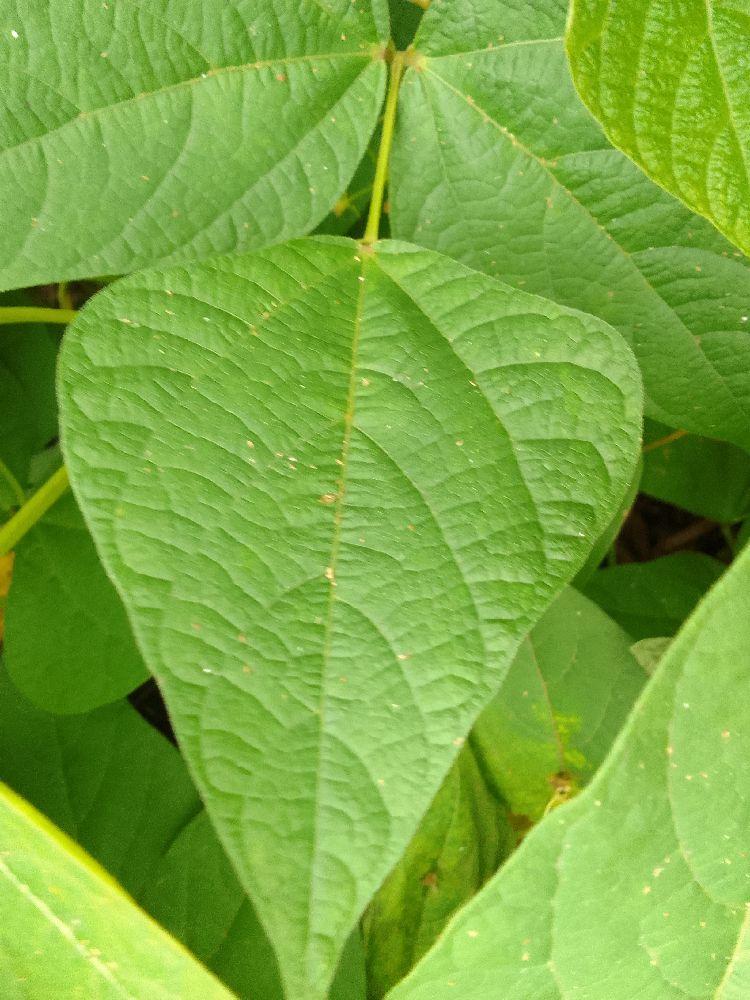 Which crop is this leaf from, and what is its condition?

common bean, healthy
